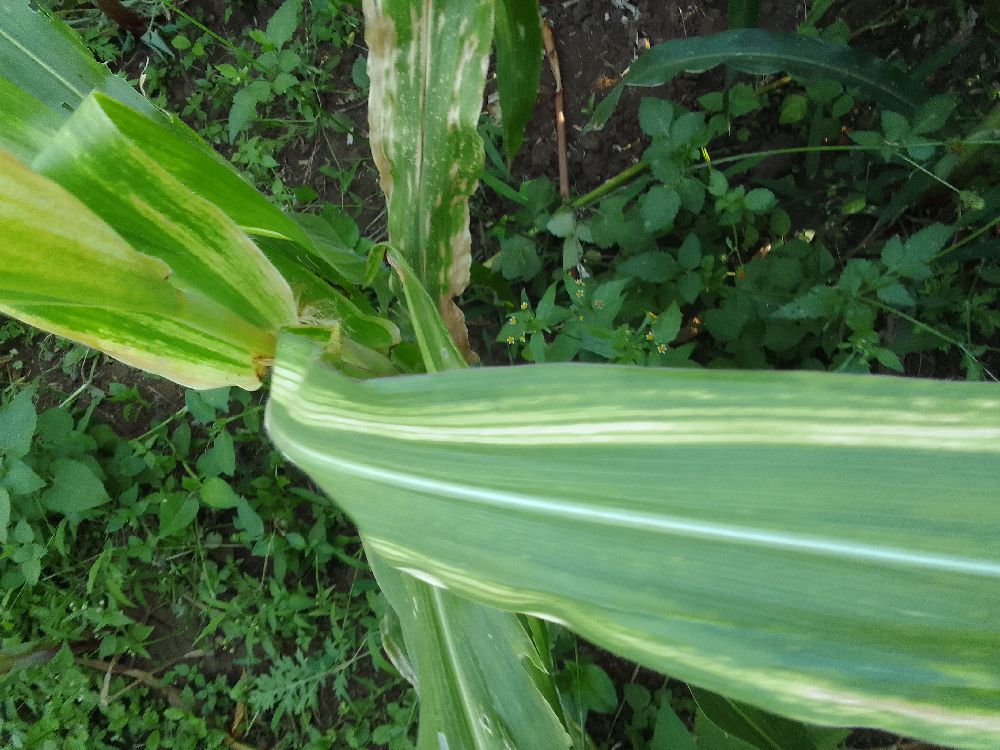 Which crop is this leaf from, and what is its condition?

maize, maize lethal necrosis
